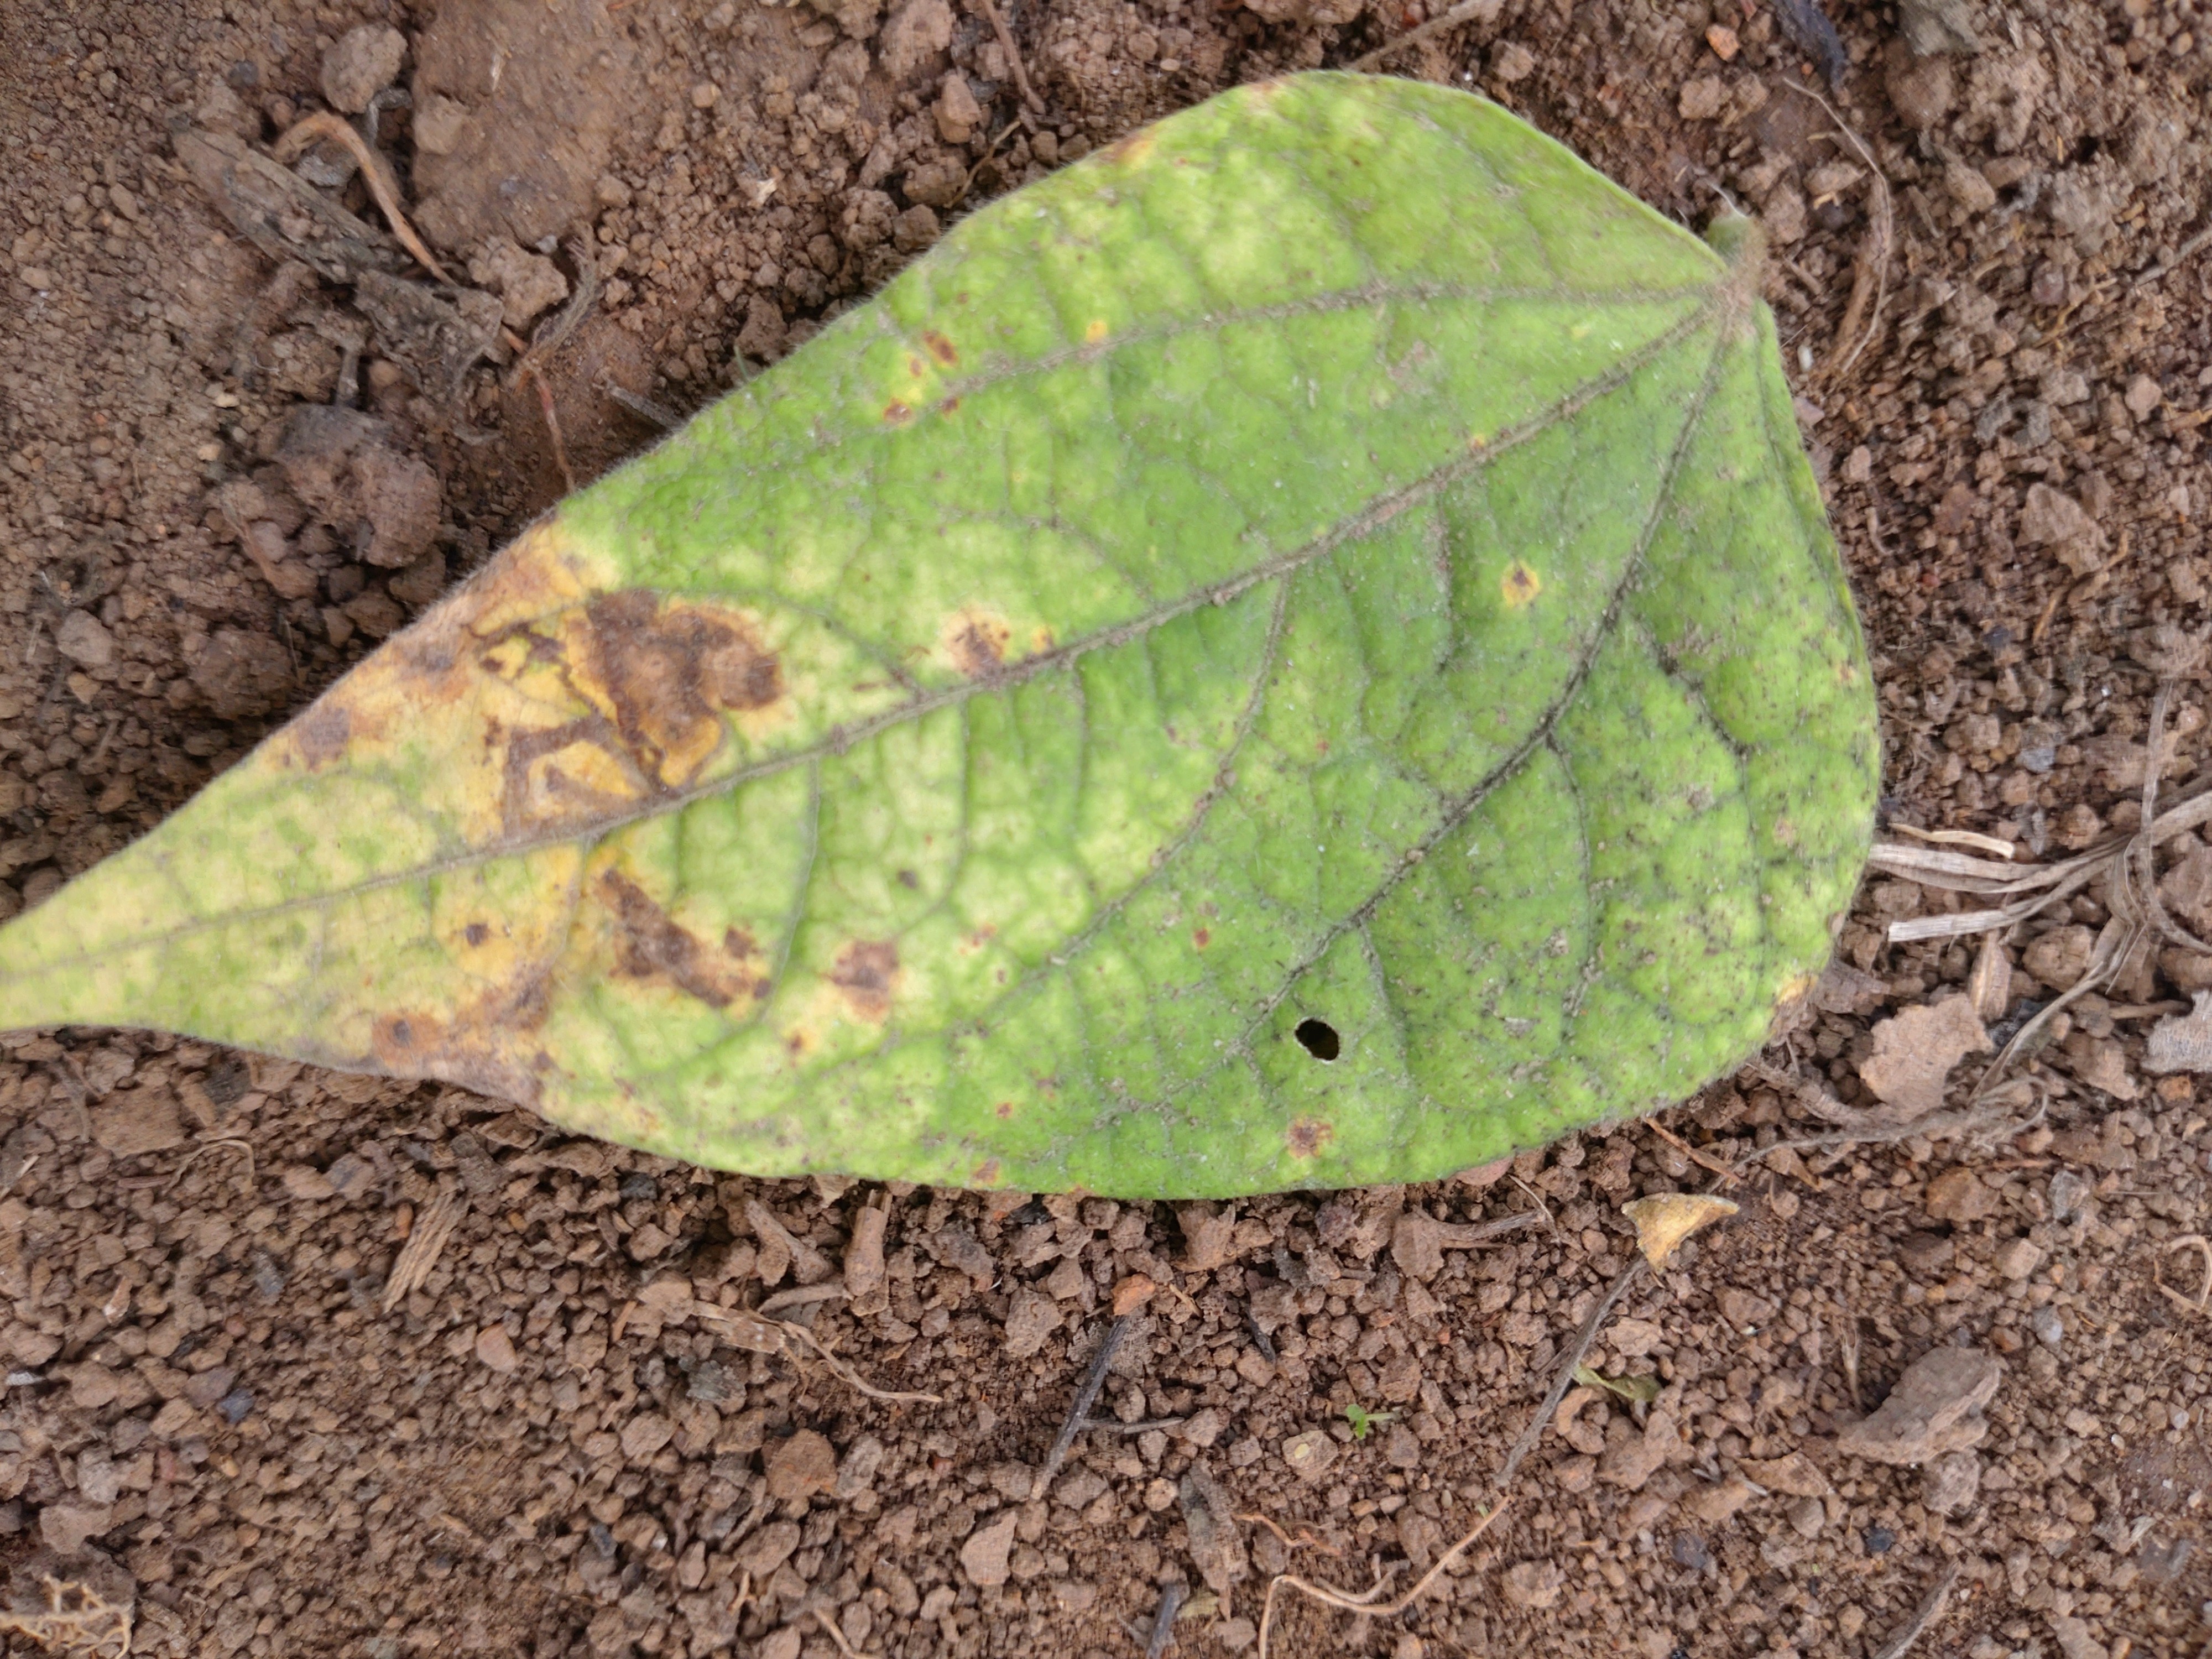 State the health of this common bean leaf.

anthracnose
